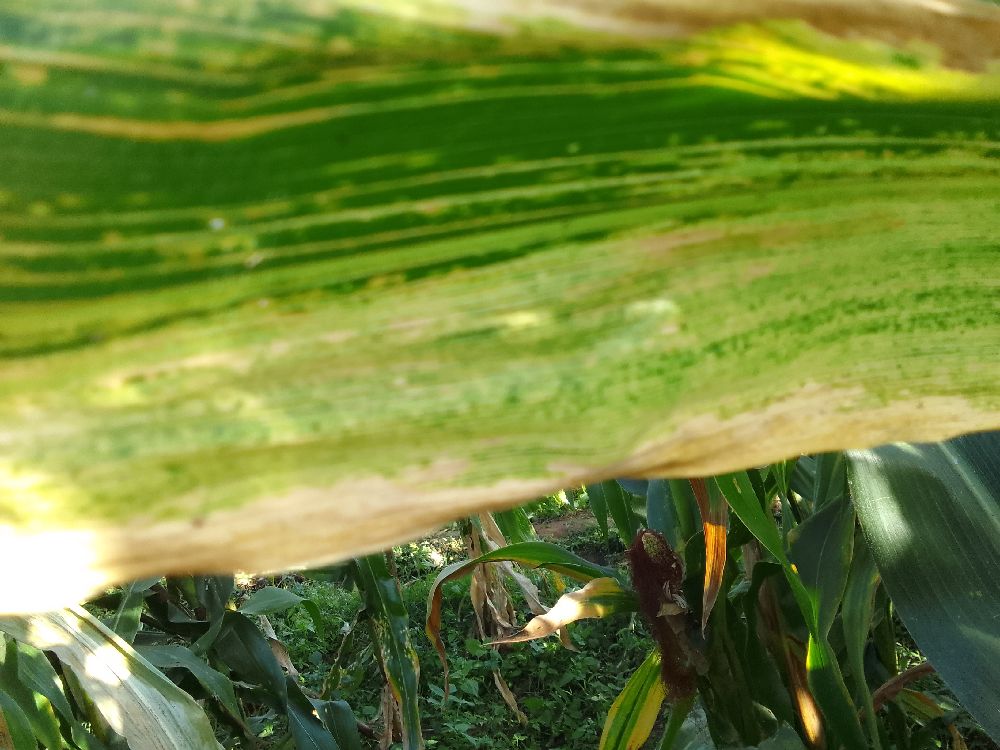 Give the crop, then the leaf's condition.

maize, maize lethal necrosis
